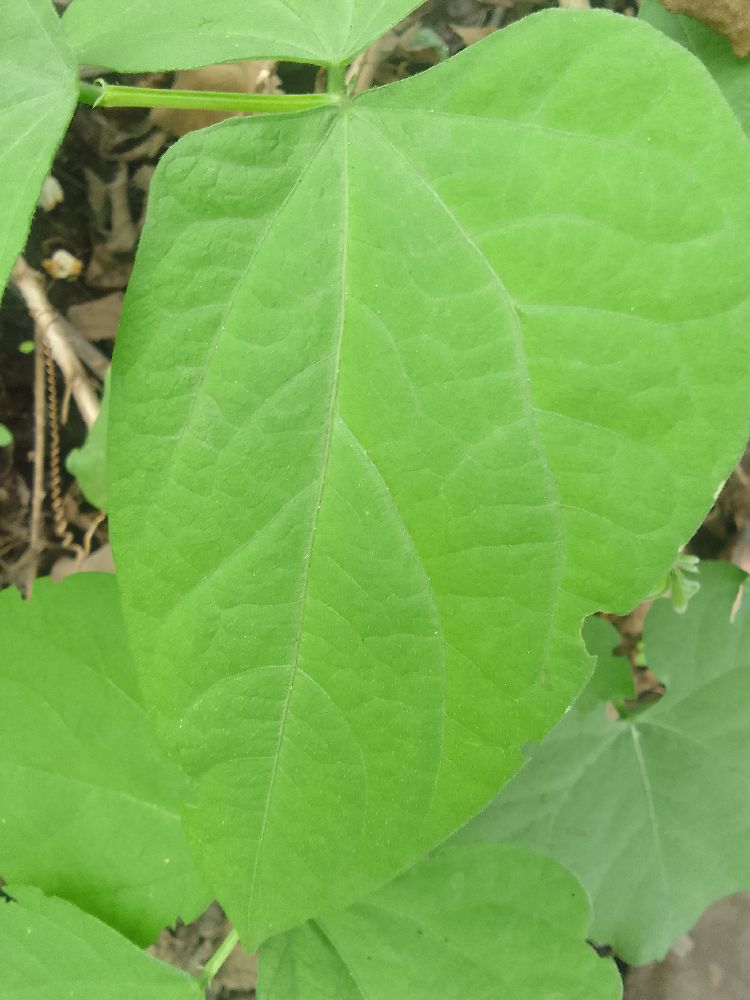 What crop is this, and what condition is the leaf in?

common bean, healthy
